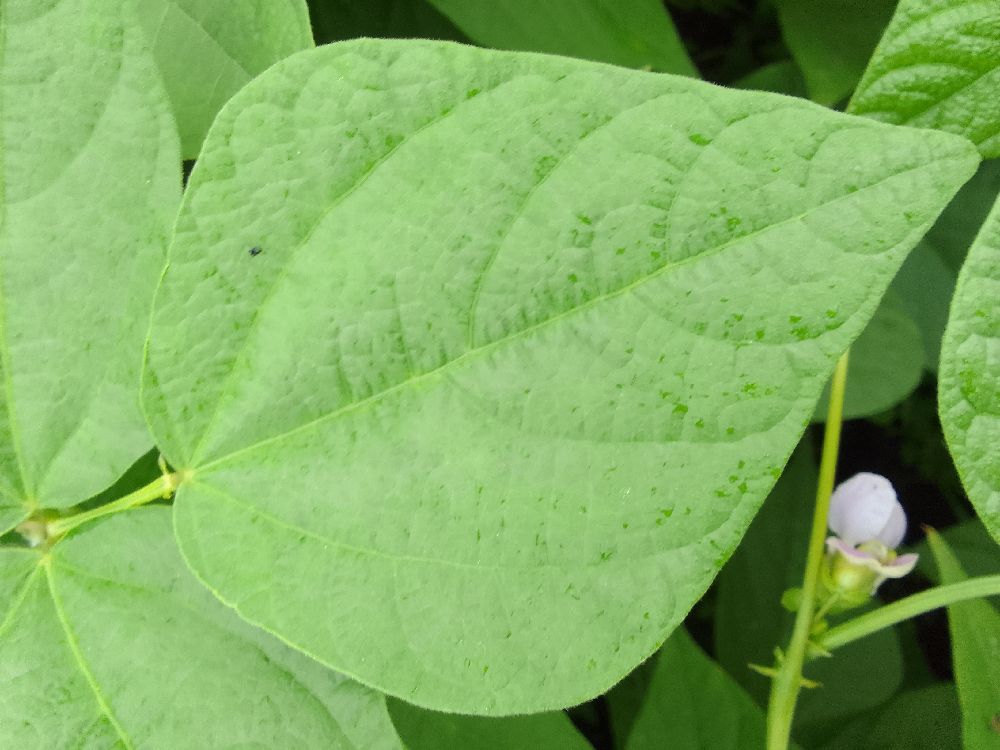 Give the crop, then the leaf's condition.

common bean, healthy
